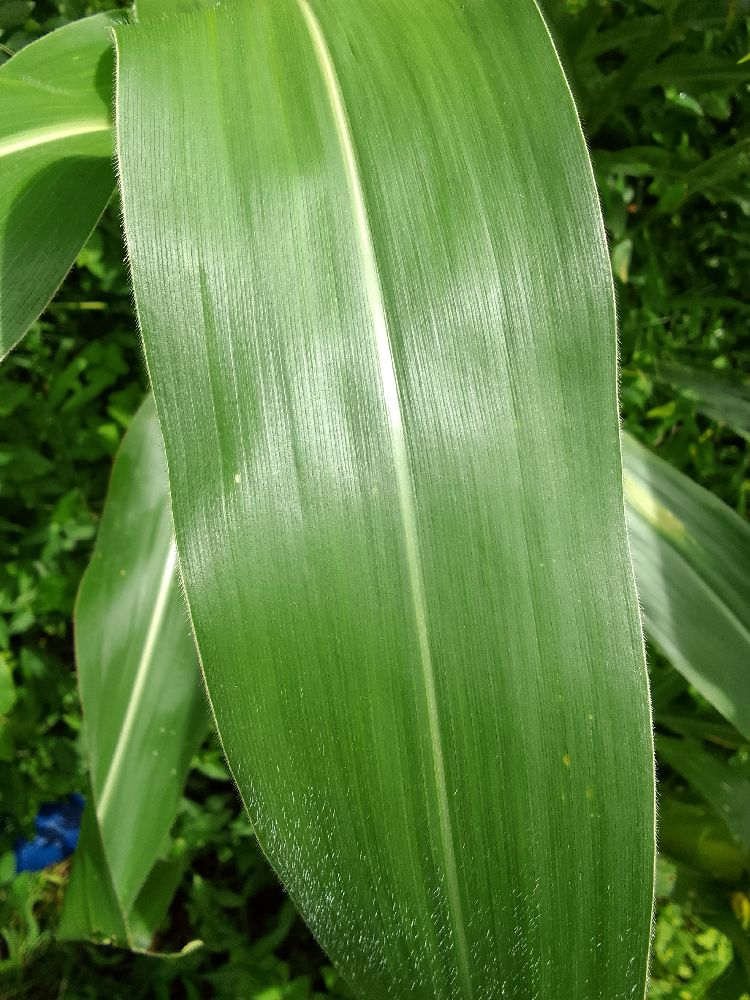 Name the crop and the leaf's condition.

maize, healthy
